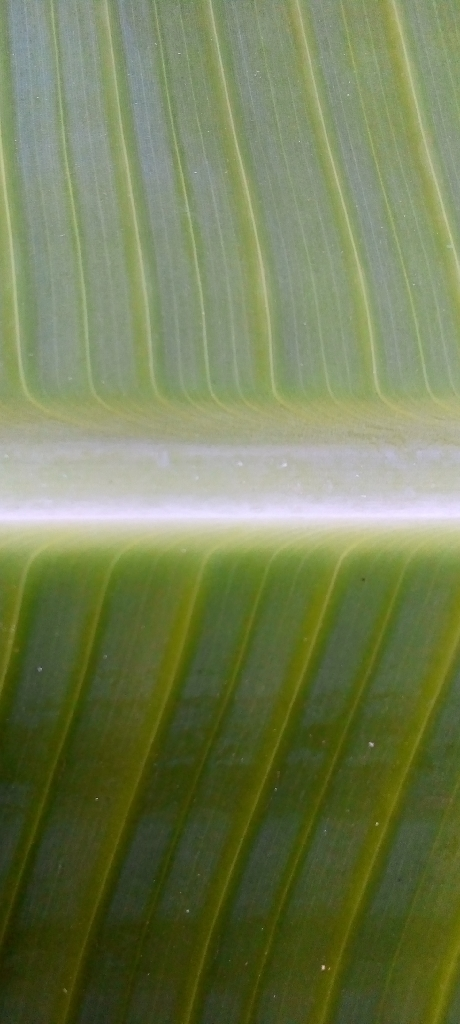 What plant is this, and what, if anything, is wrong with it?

banana, healthy
